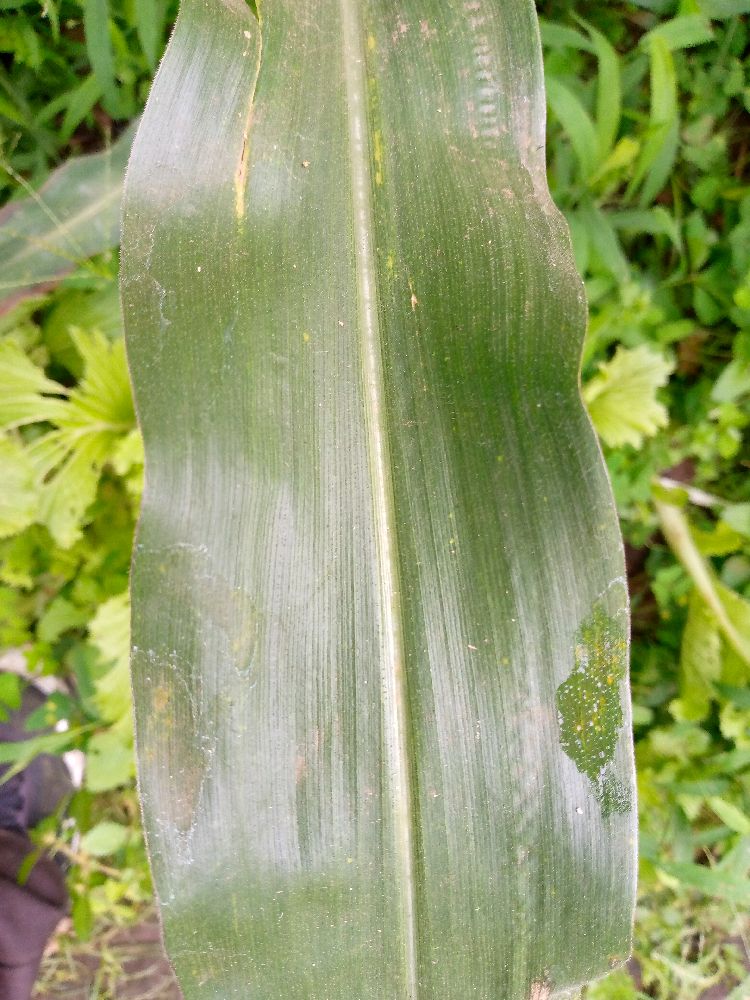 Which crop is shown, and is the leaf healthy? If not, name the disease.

maize, healthy
